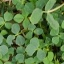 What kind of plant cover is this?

unstructured weed
